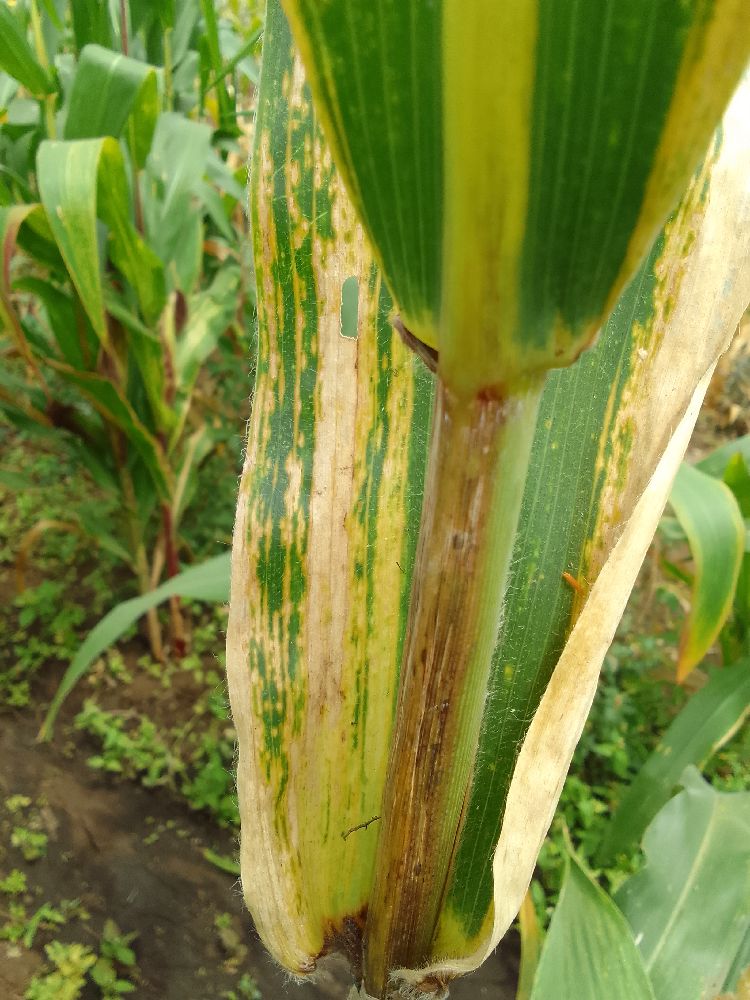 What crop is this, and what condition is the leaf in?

maize, maize lethal necrosis
